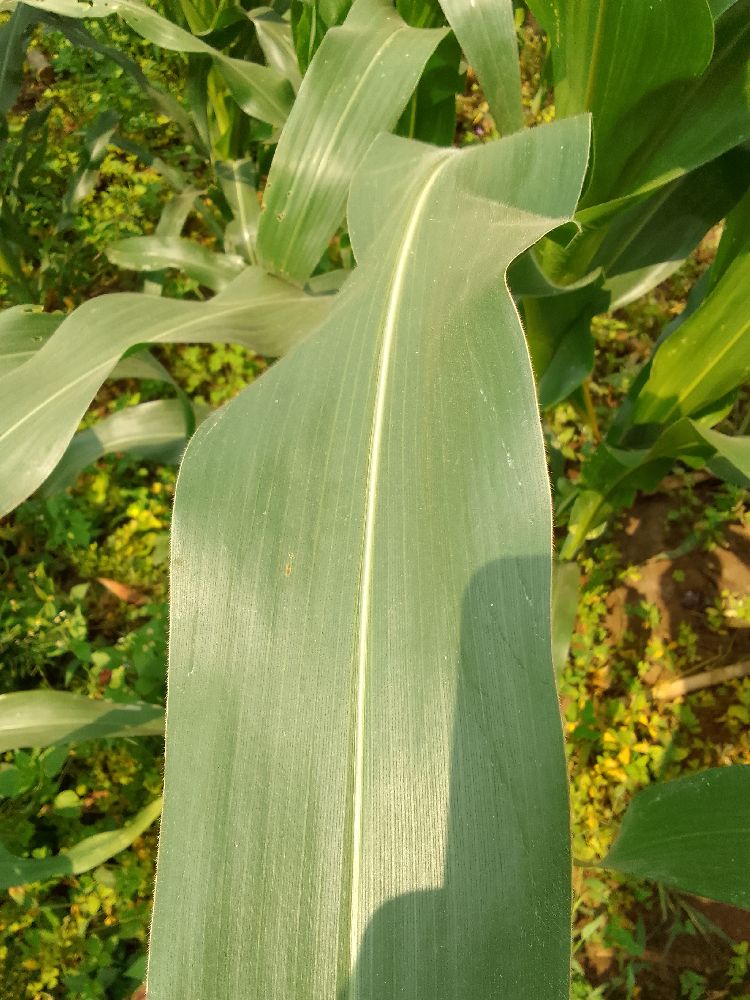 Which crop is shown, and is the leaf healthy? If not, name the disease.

maize, healthy
